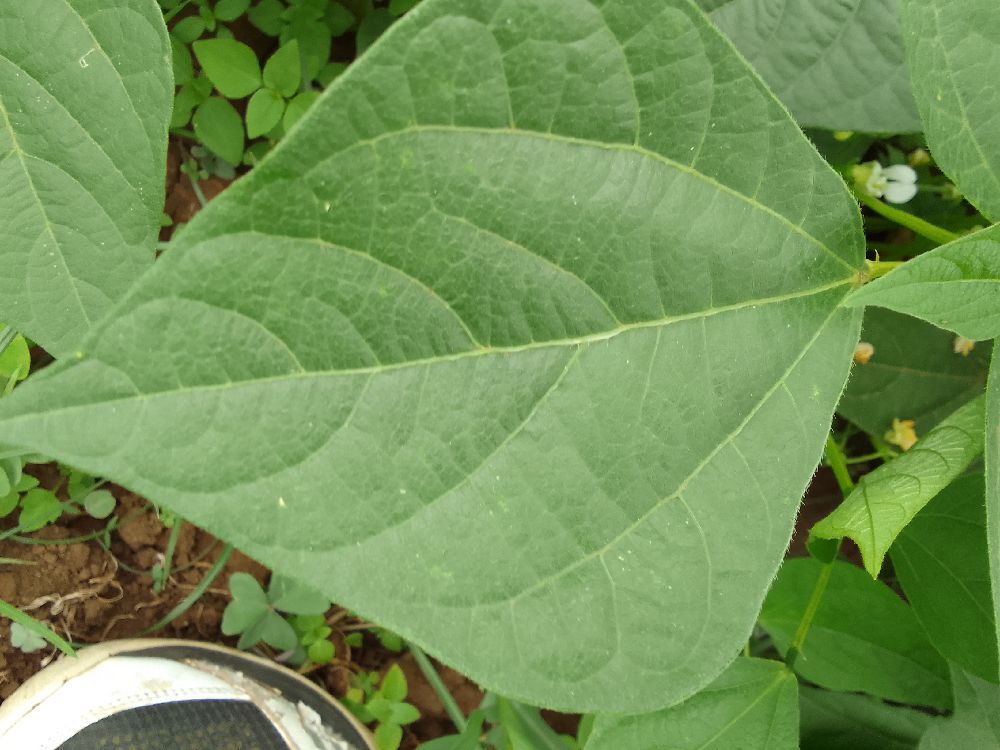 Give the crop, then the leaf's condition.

common bean, healthy
